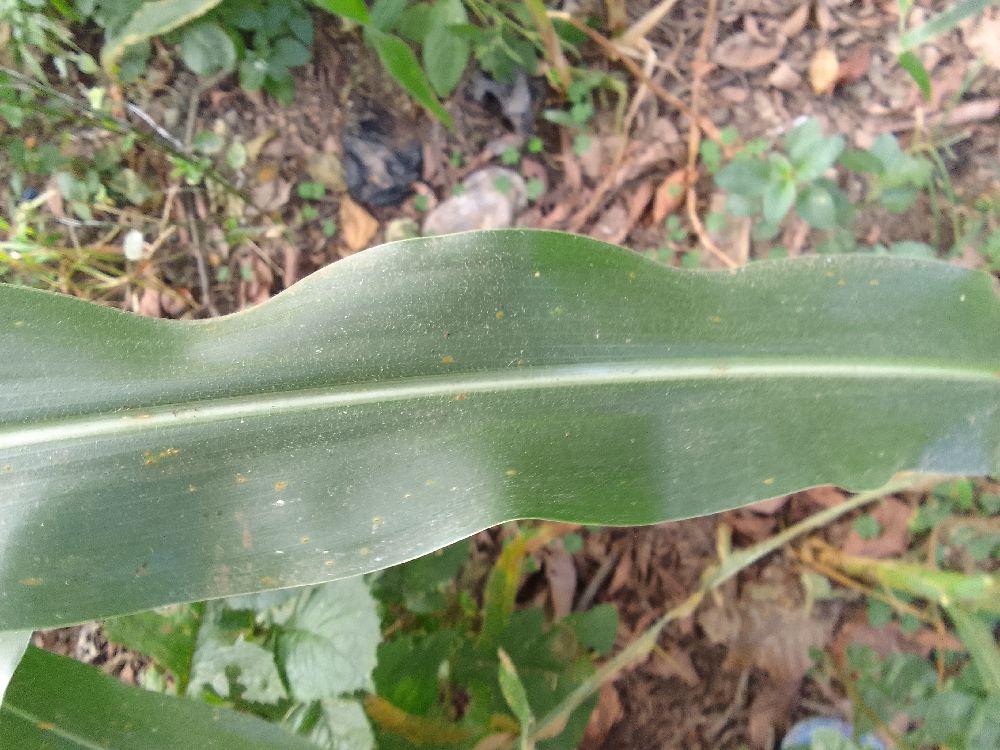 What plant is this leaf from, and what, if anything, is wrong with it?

maize, healthy
